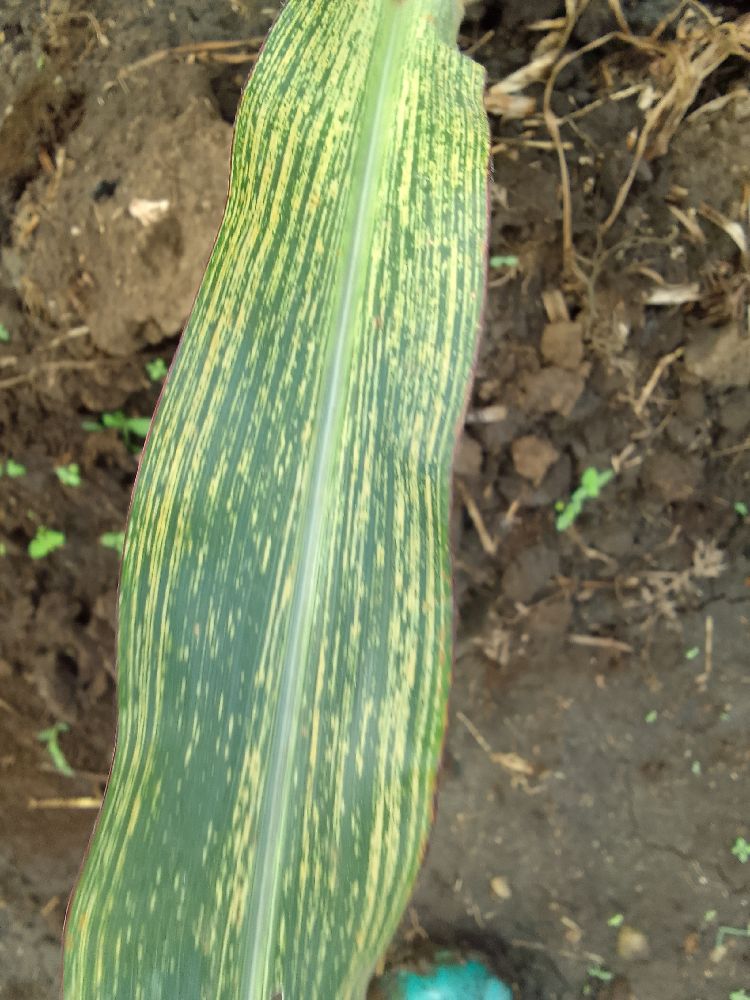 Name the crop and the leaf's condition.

maize, maize streak virus
